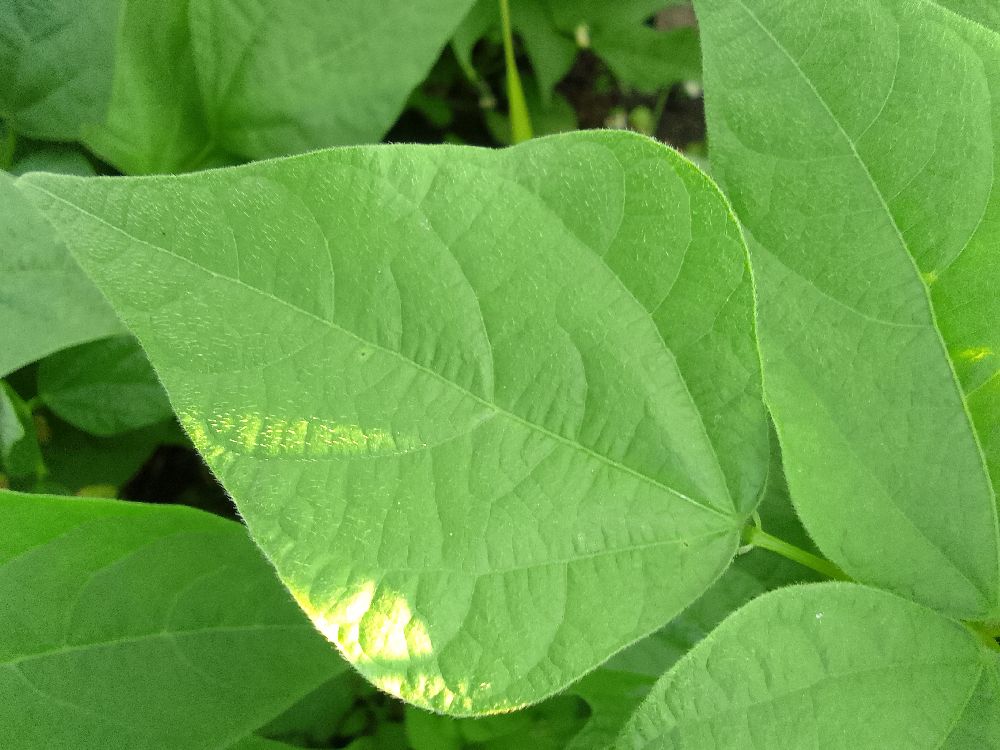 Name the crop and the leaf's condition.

common bean, healthy
